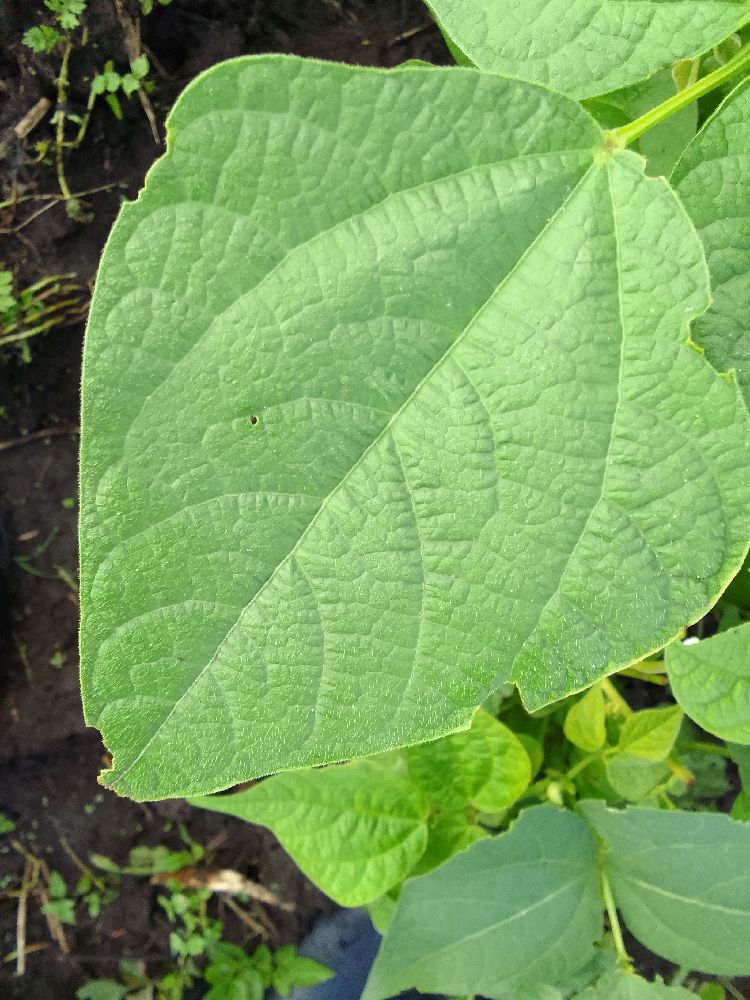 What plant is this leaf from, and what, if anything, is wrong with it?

common bean, healthy
